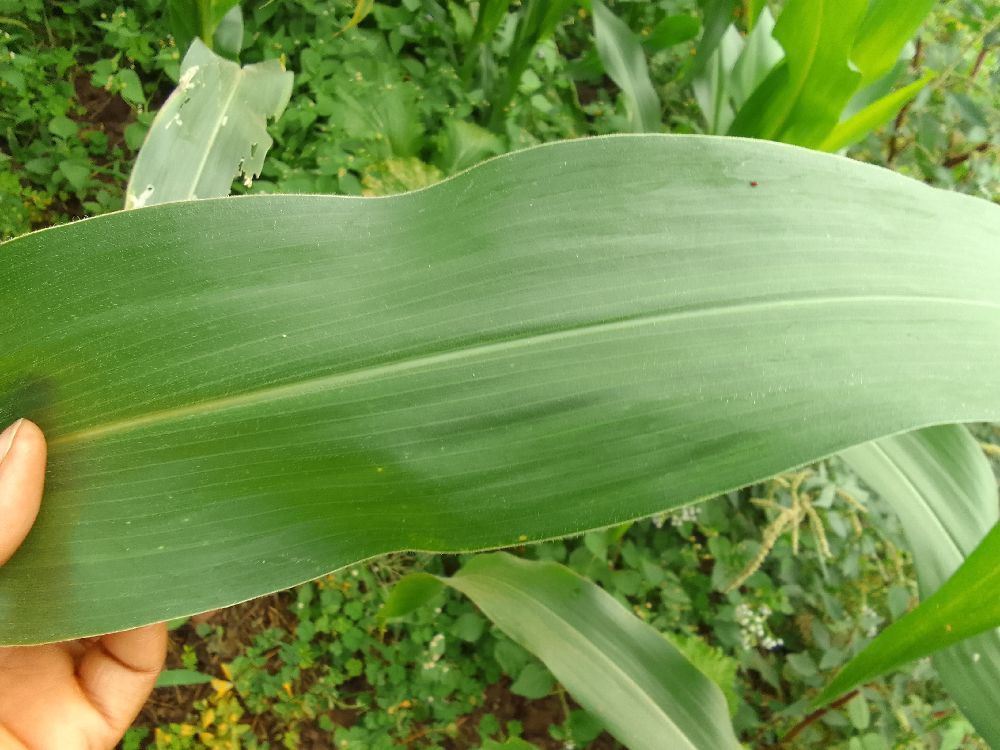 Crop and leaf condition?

maize, healthy
